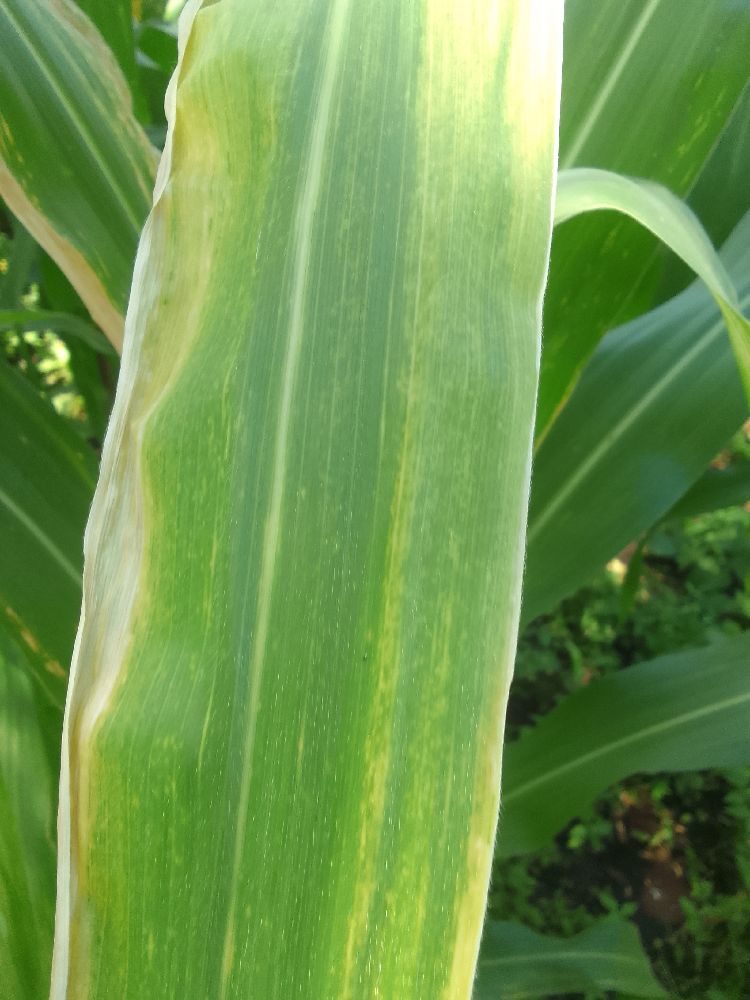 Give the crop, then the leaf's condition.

maize, maize lethal necrosis
